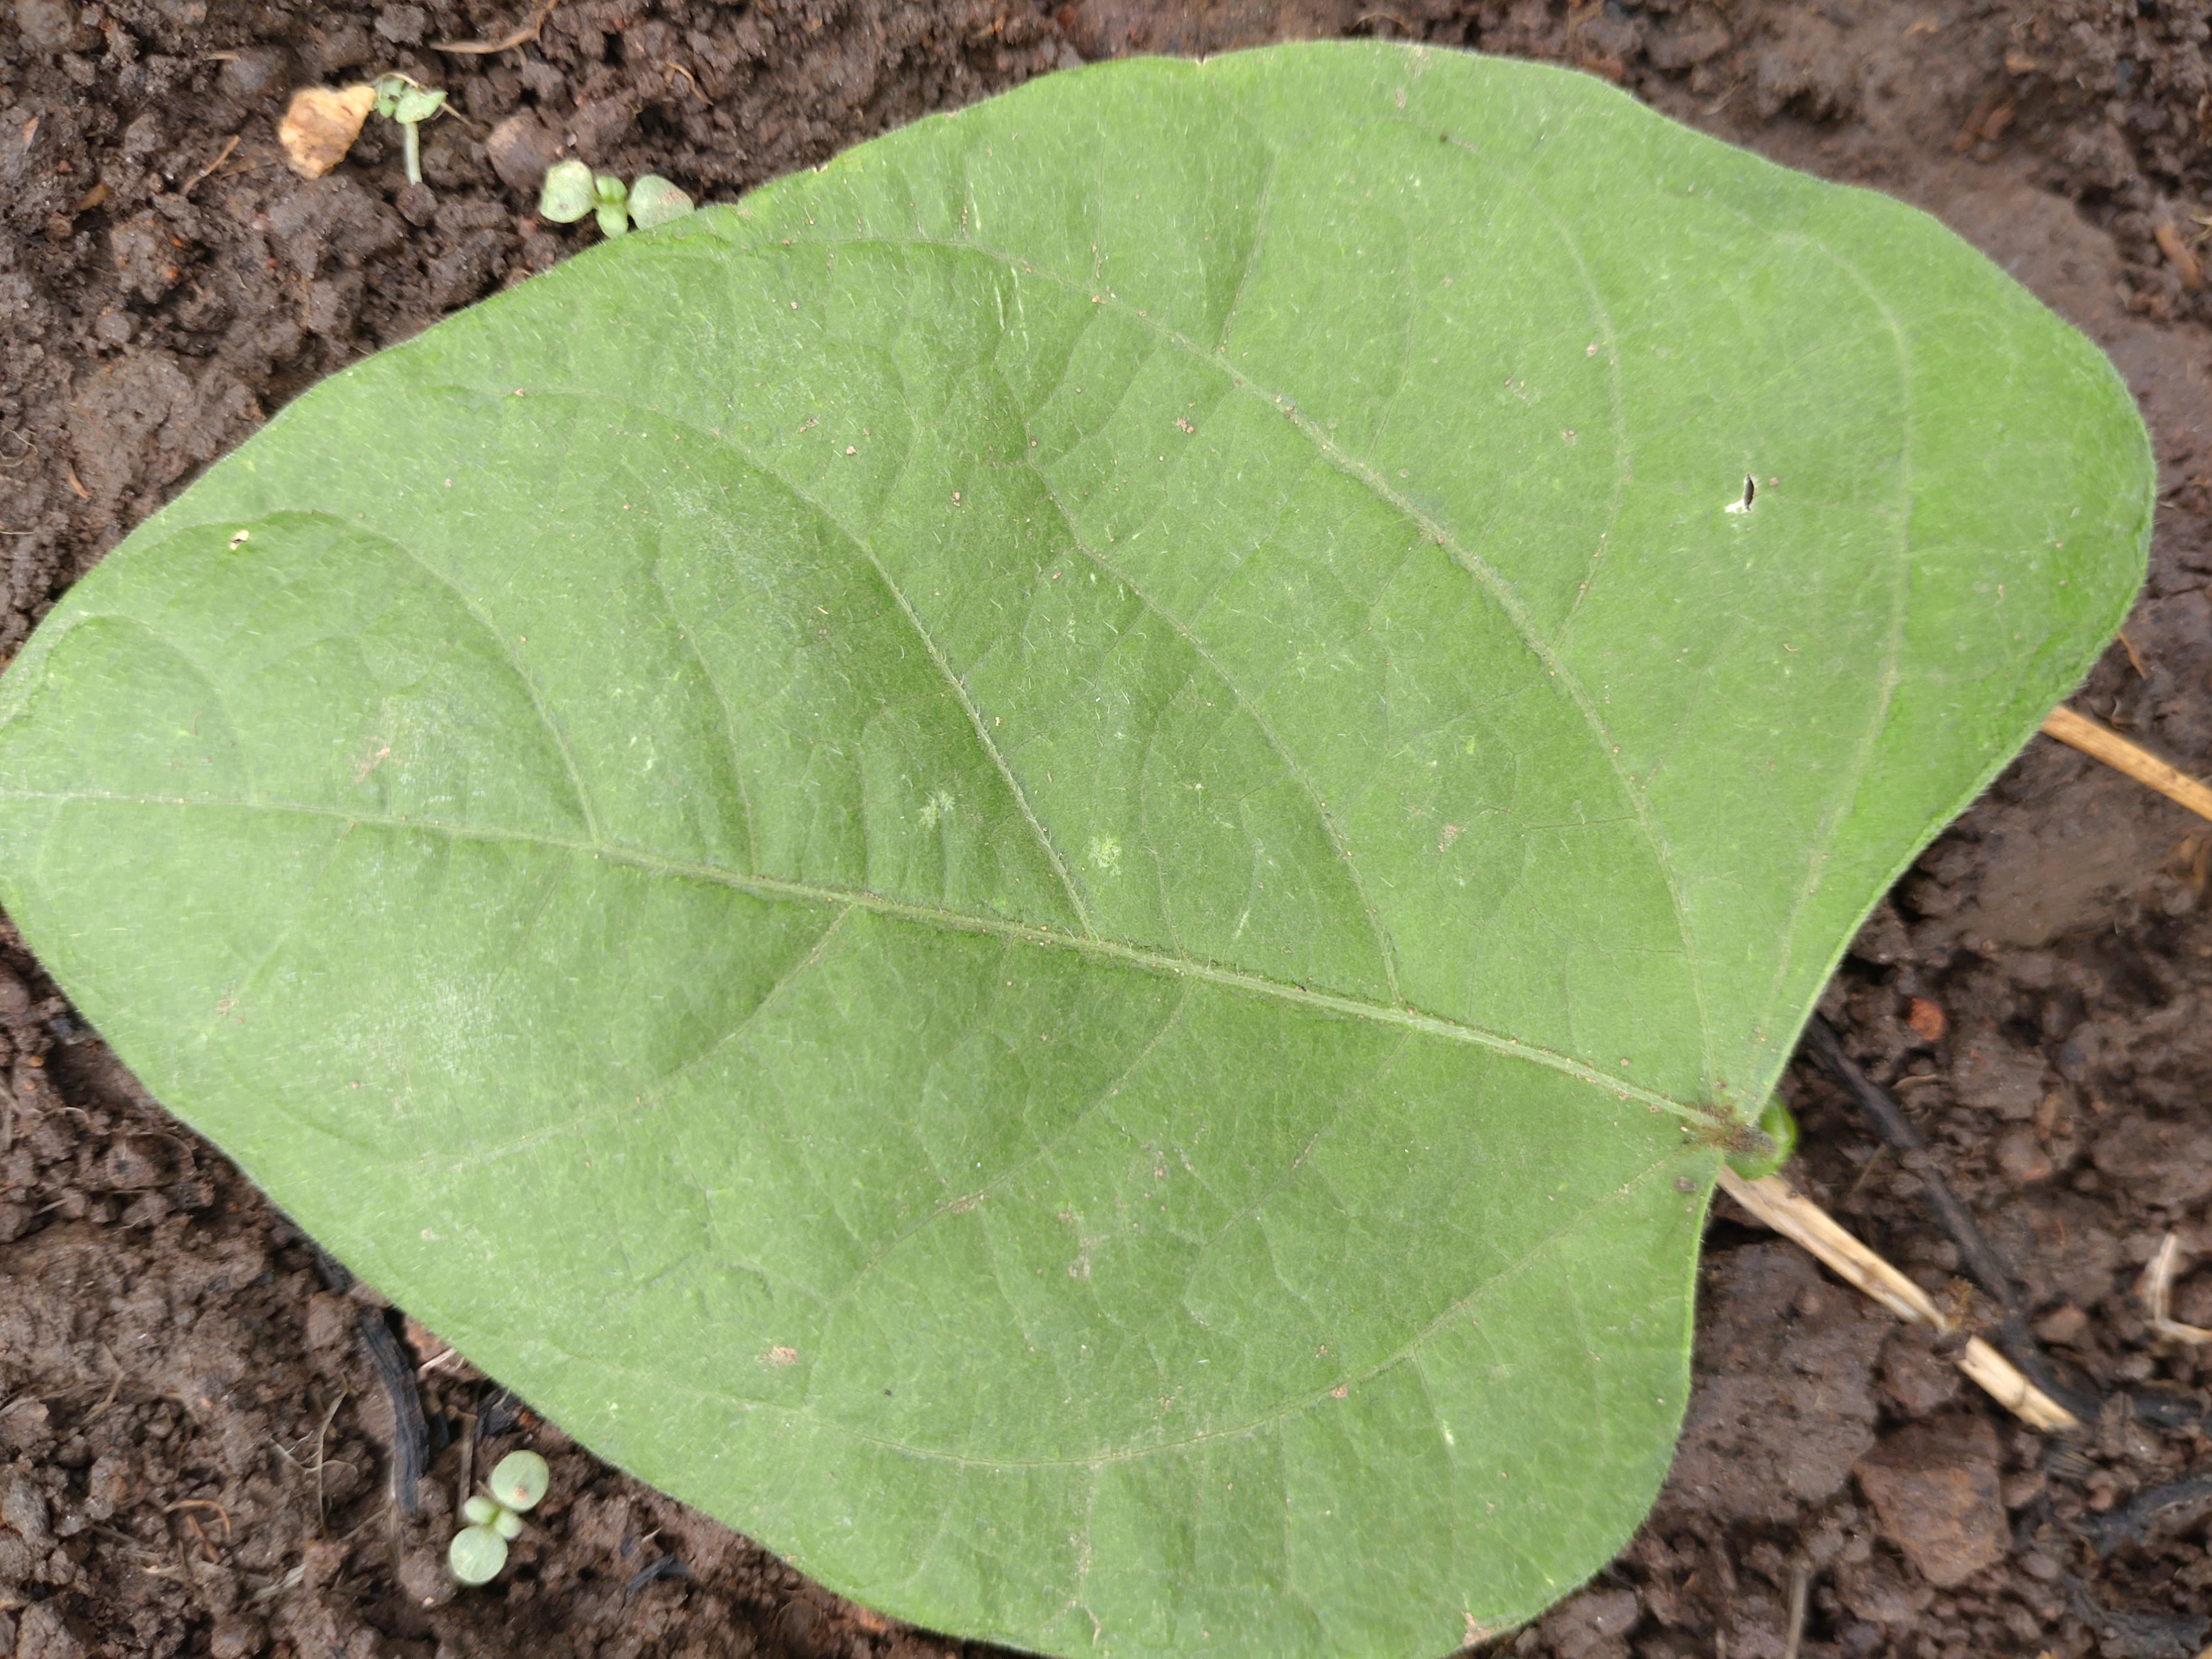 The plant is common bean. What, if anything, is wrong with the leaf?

healthy
